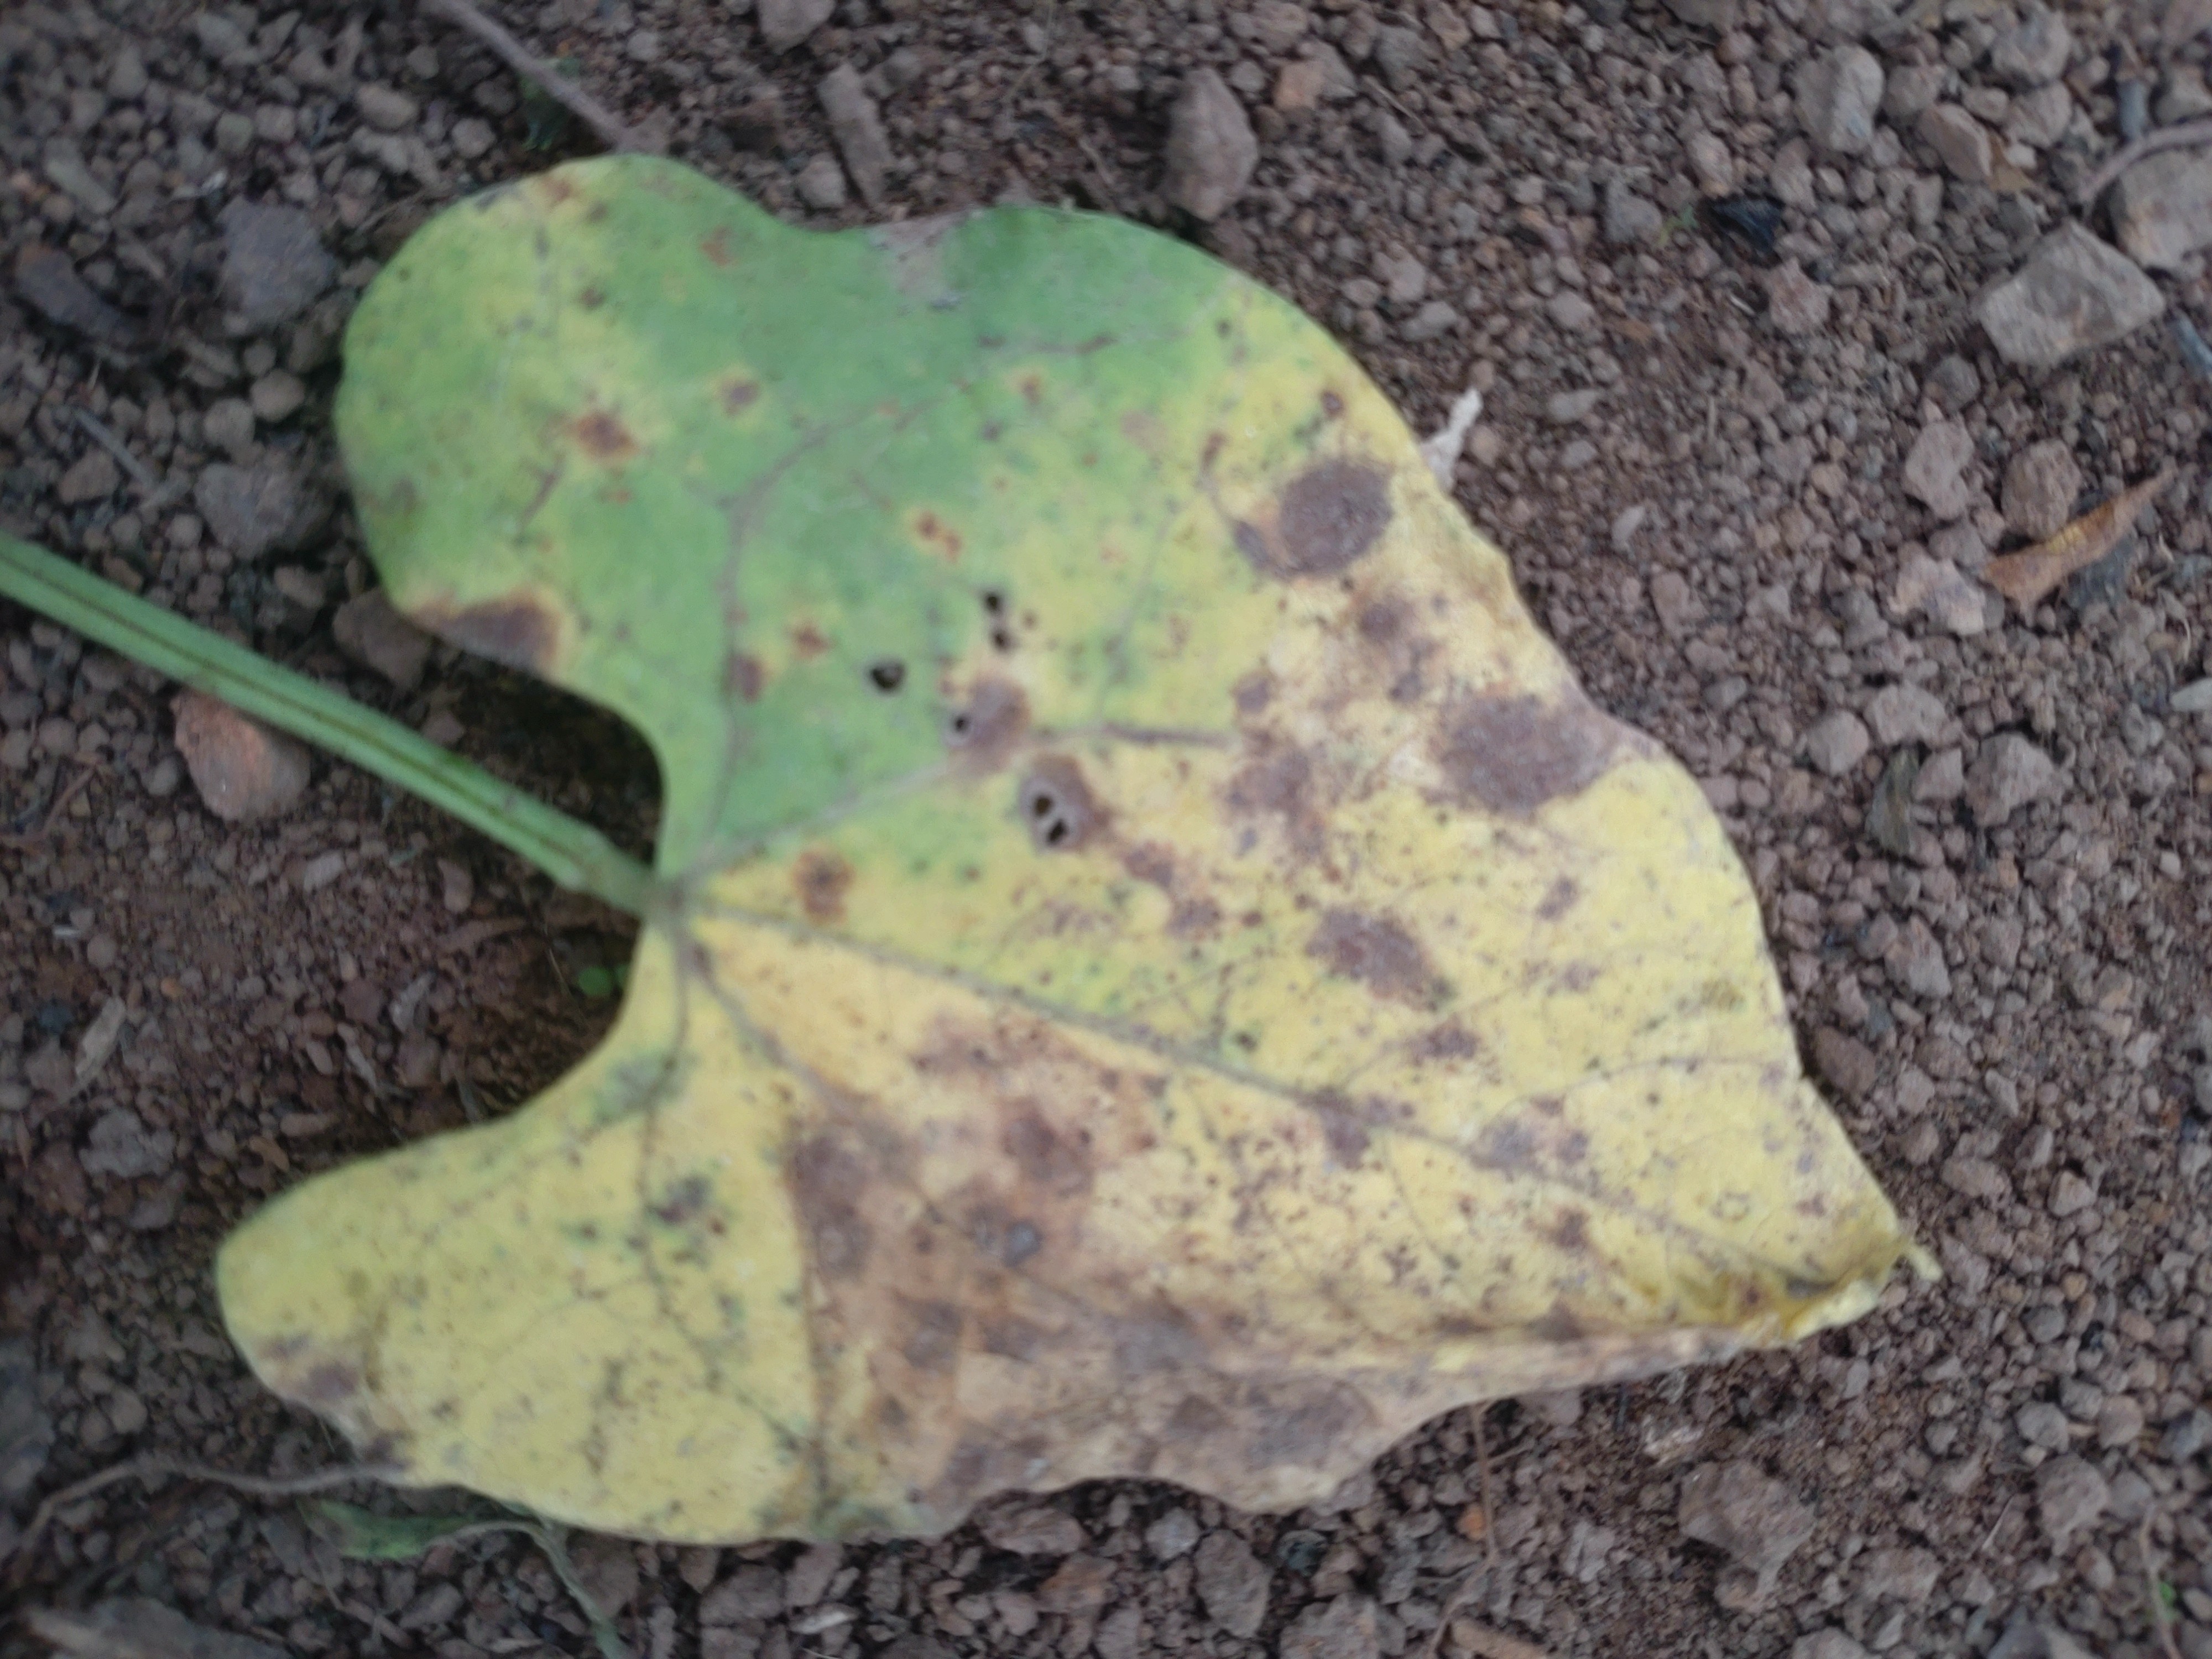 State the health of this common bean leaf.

anthracnose
